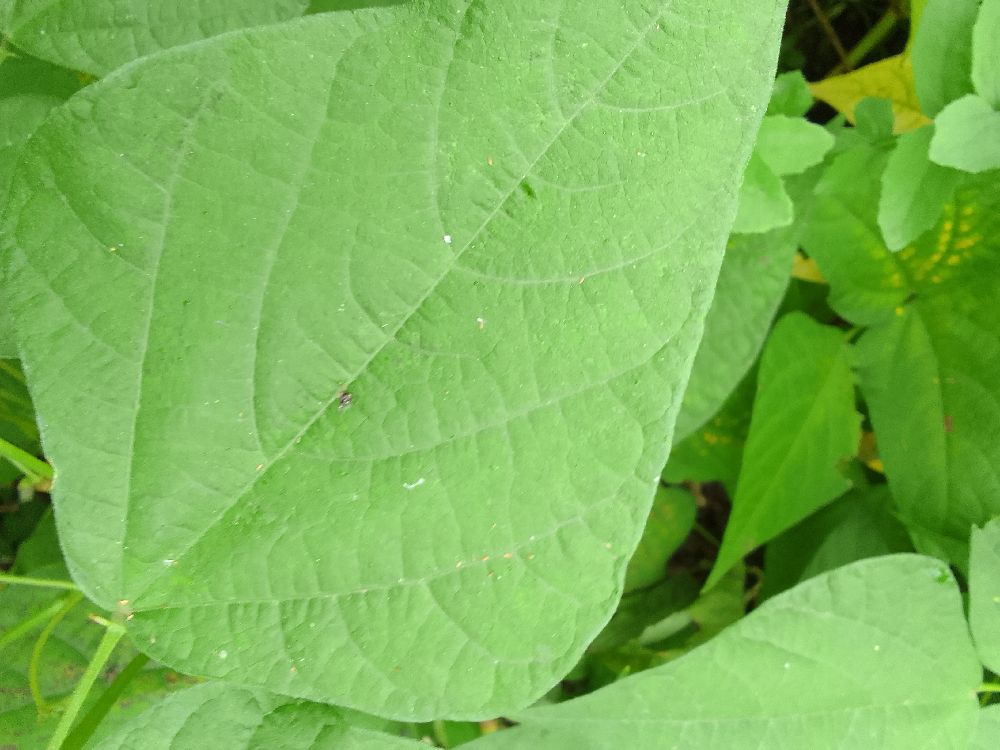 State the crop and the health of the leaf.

common bean, healthy
